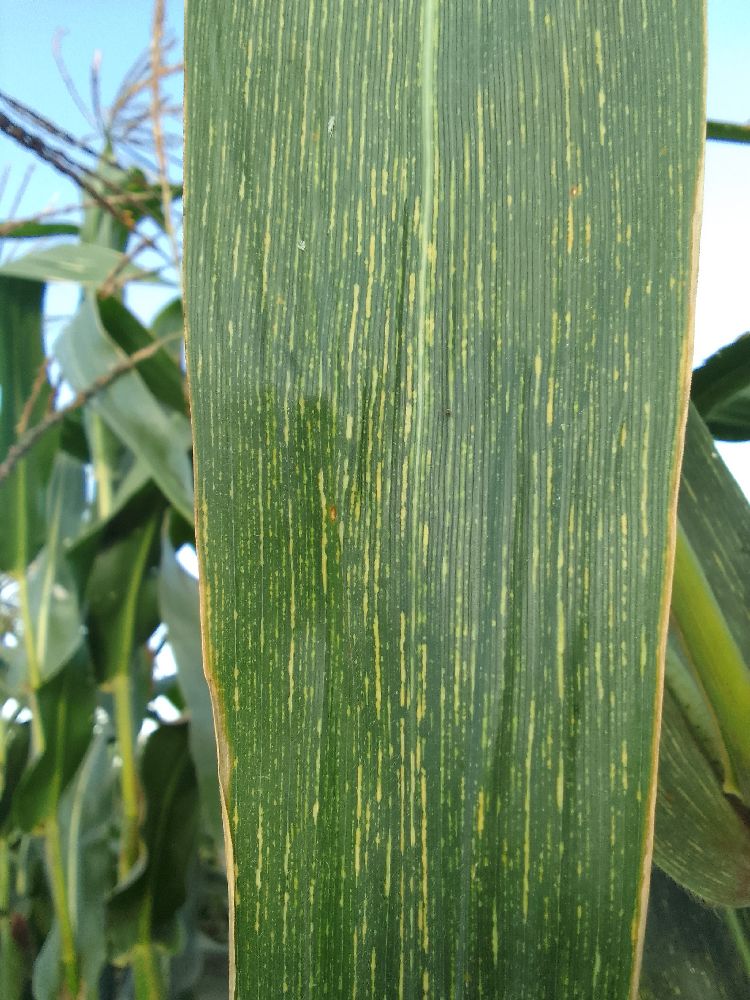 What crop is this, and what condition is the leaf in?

maize, maize streak virus
